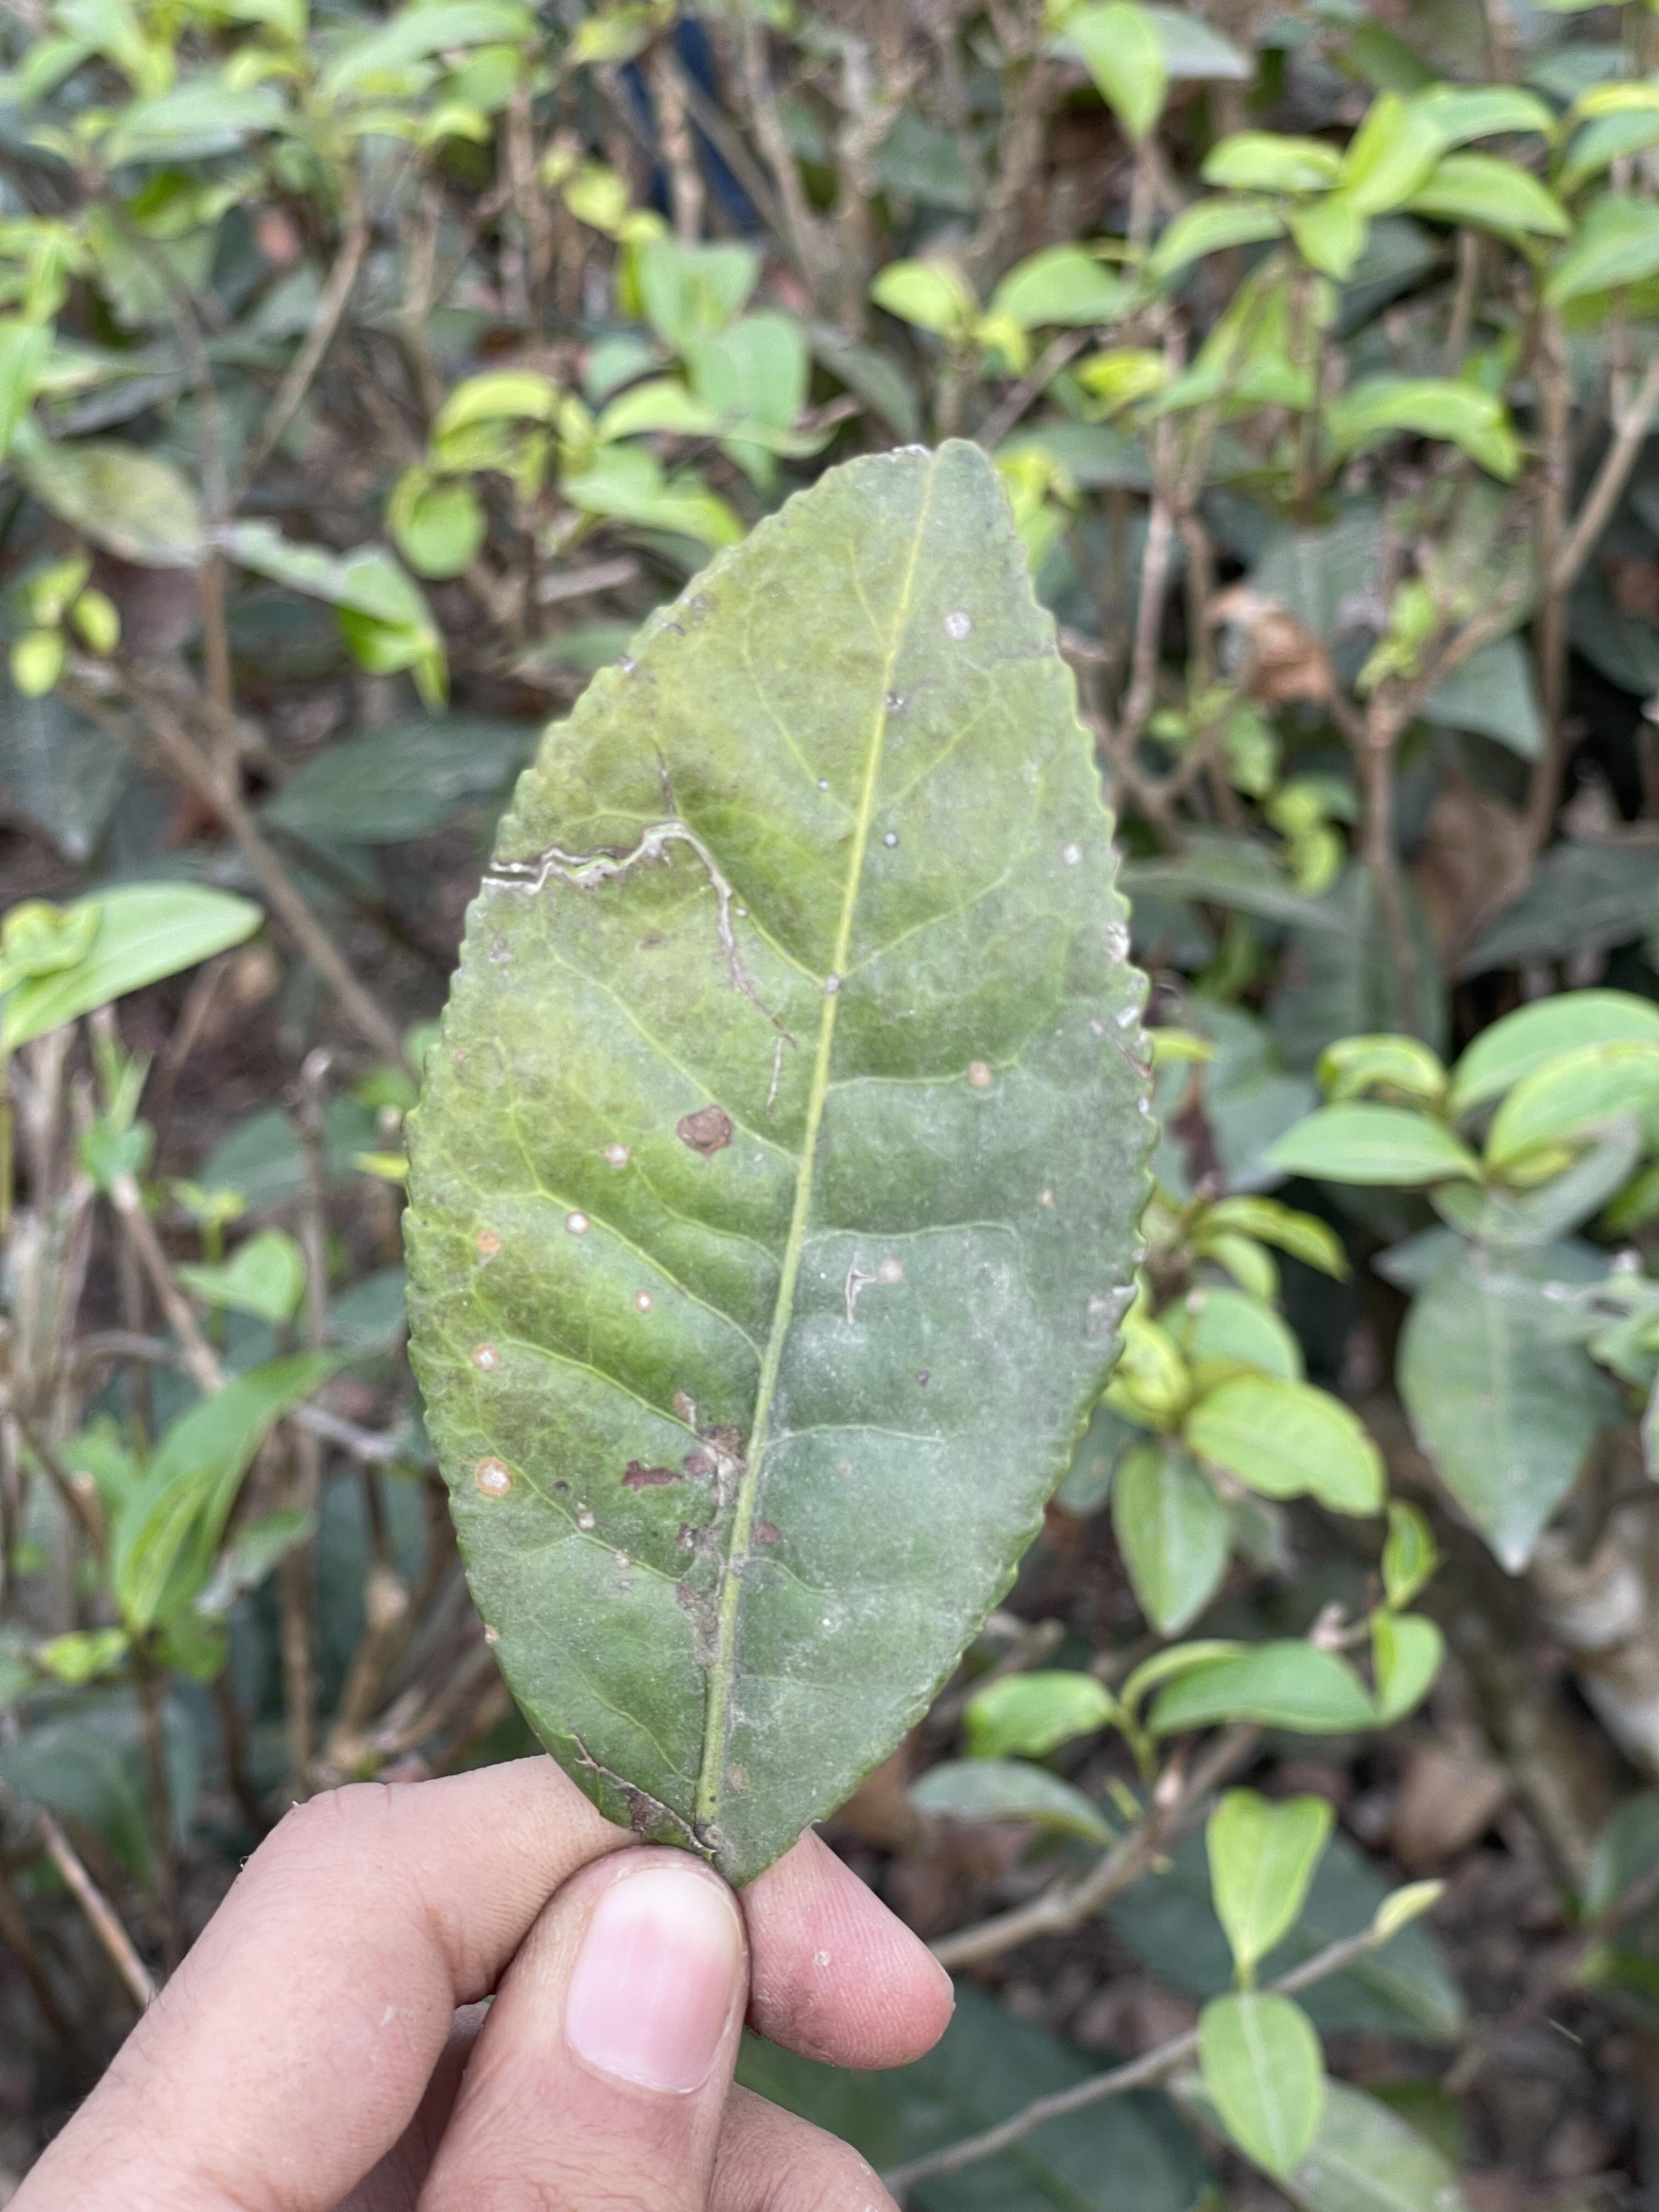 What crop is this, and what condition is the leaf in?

tea, red rust
